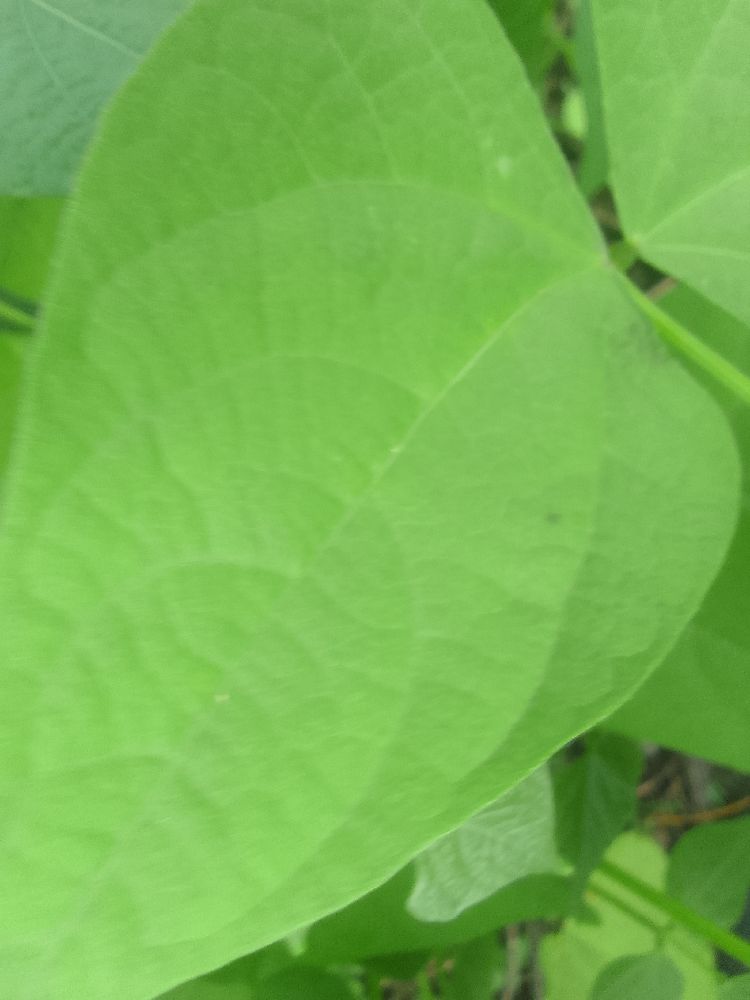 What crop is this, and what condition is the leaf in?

common bean, healthy
